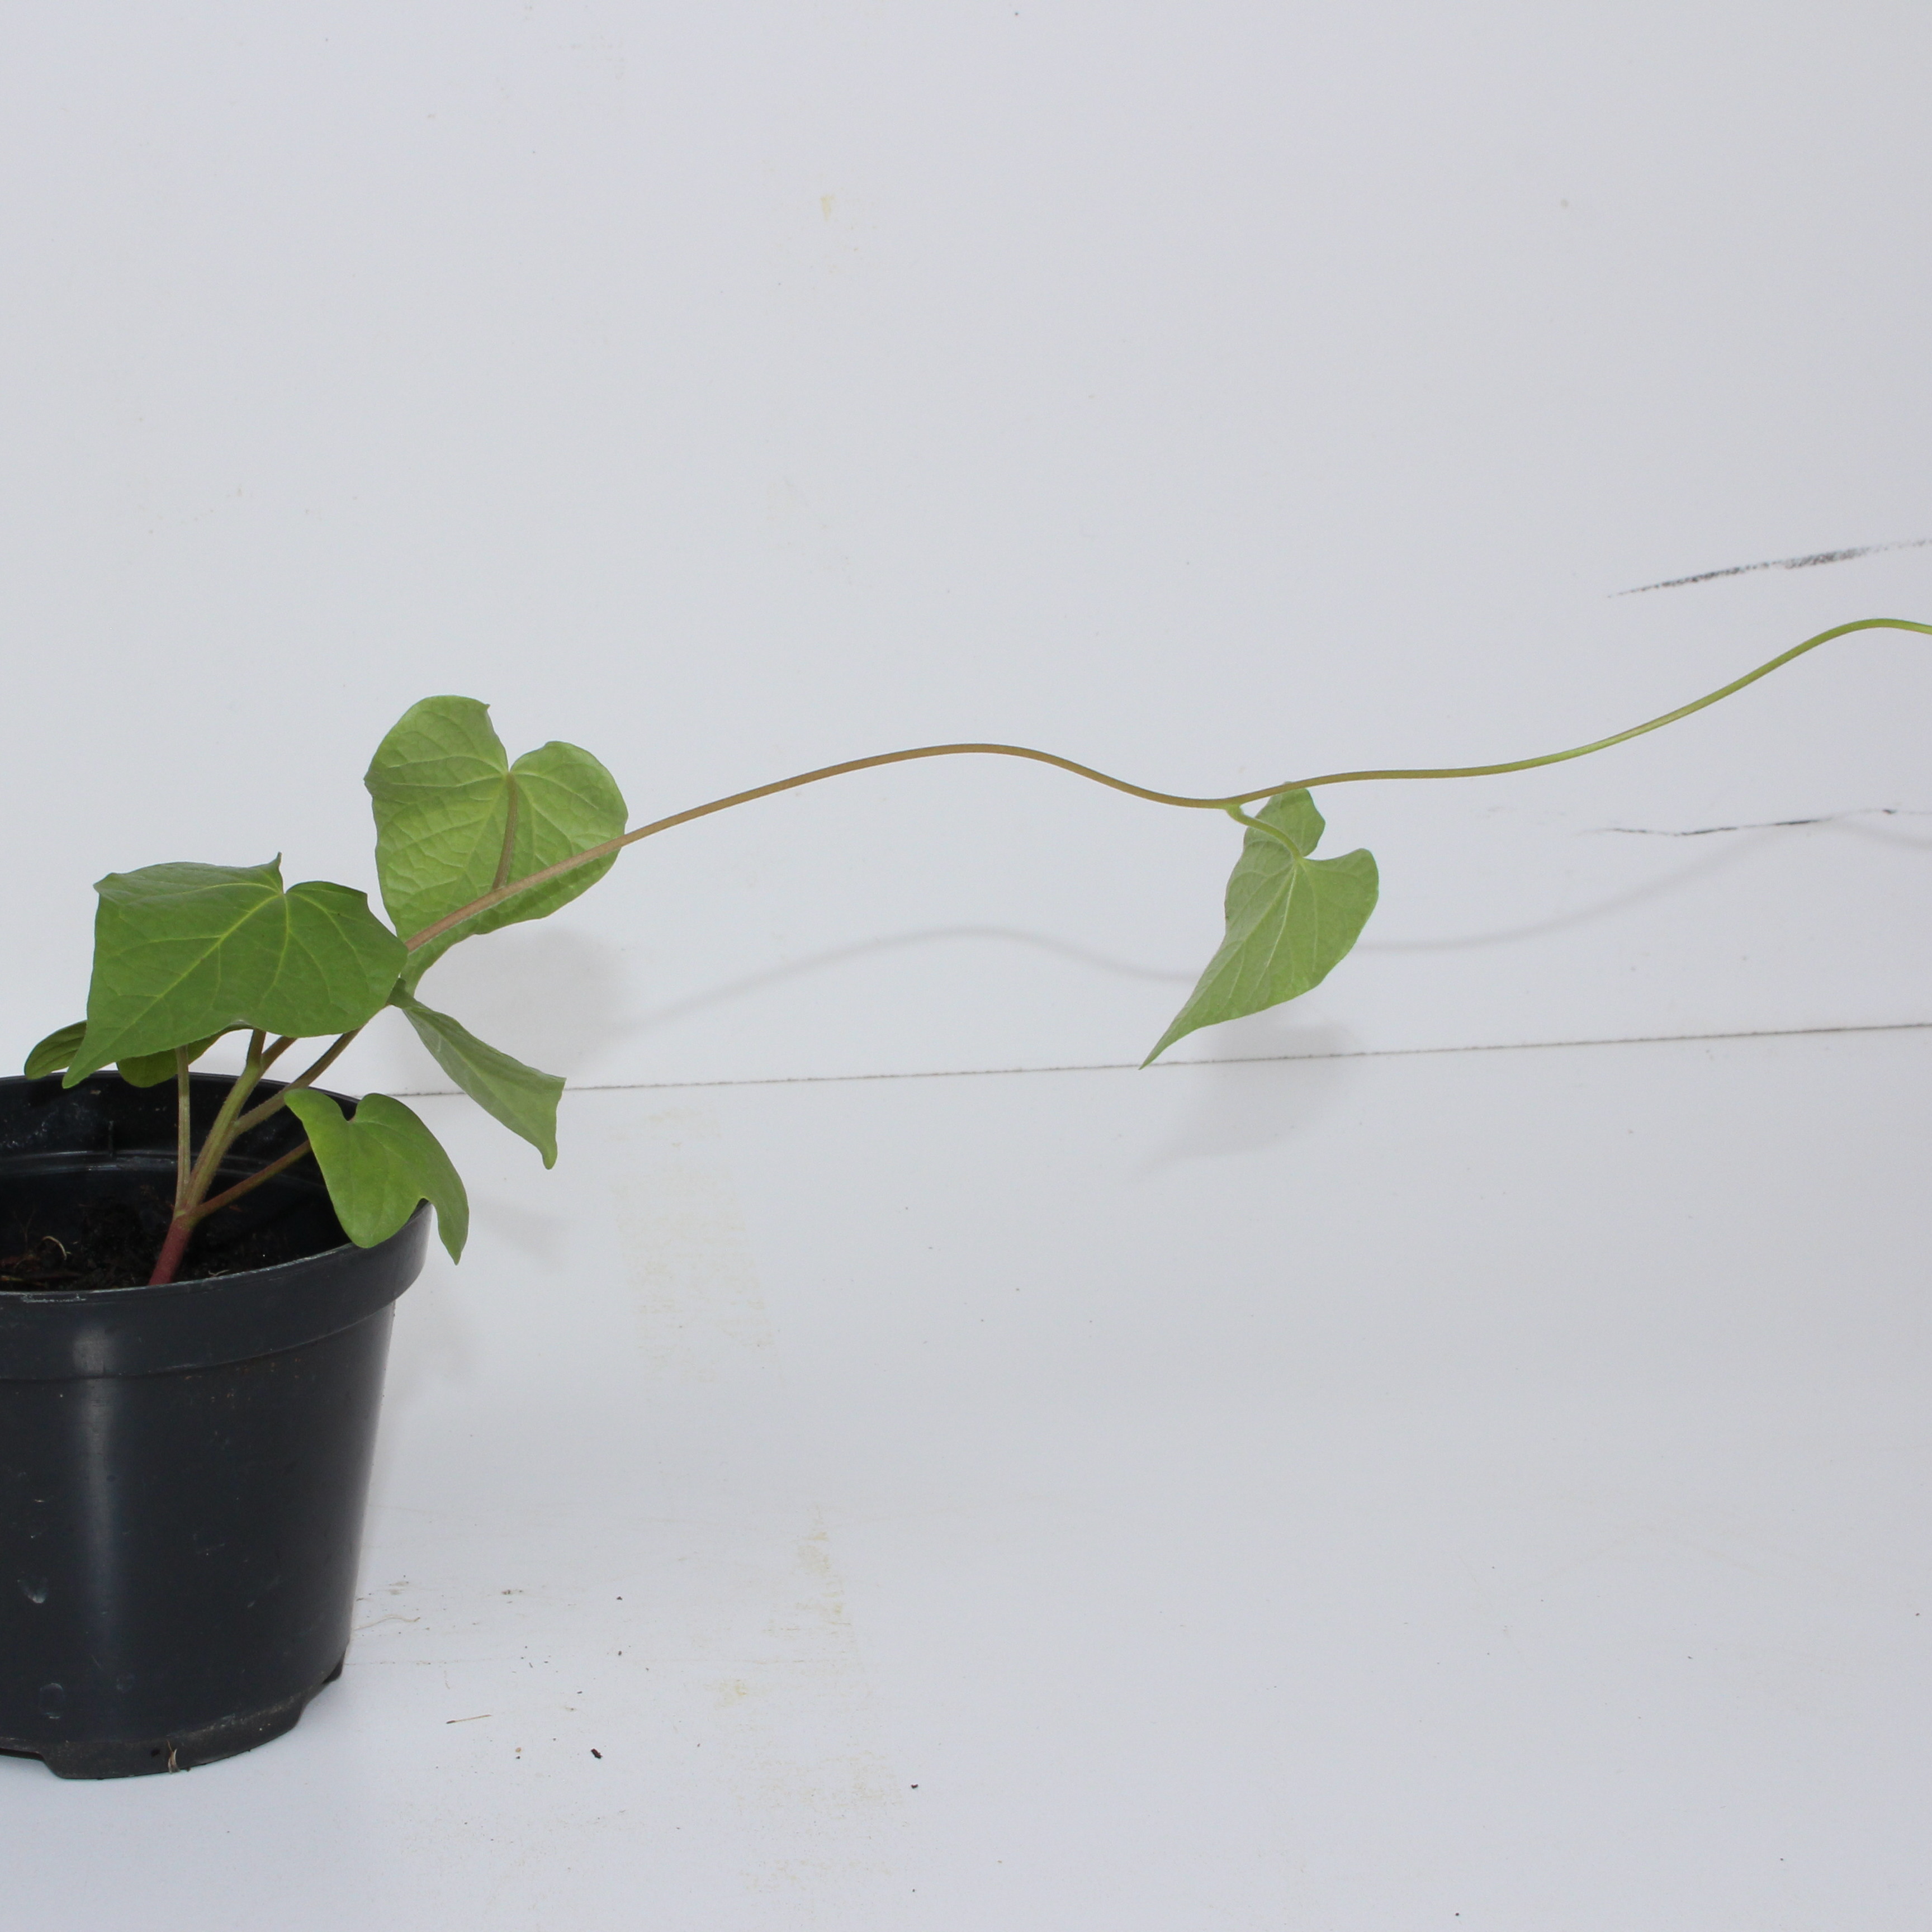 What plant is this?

Convolvulus arvensis
